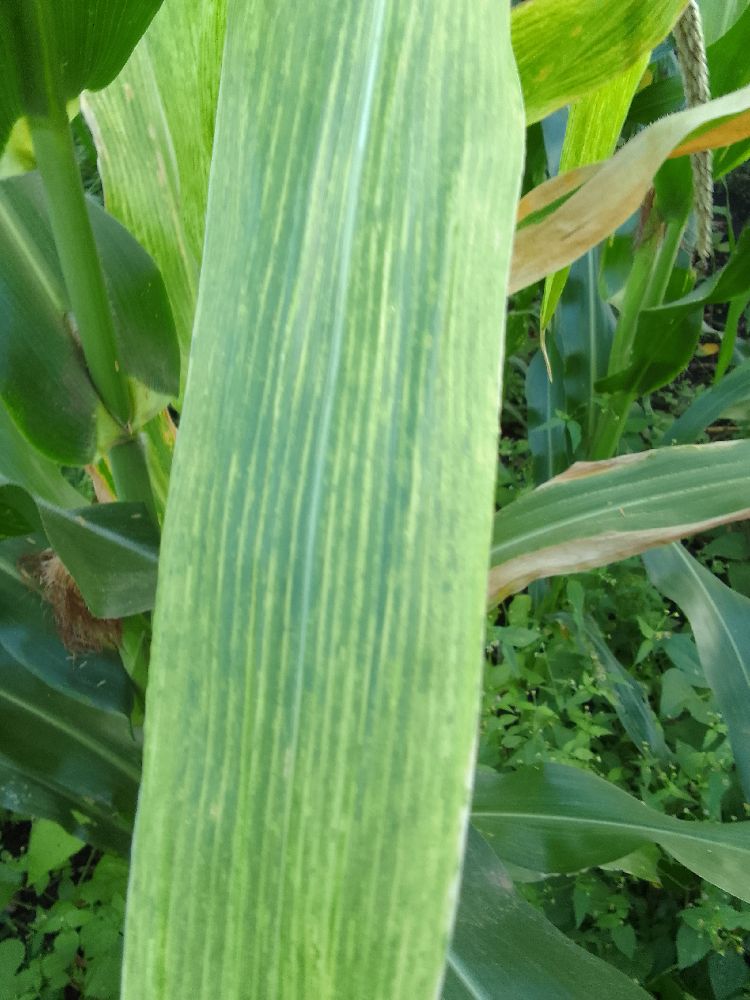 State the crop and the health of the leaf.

maize, maize lethal necrosis
